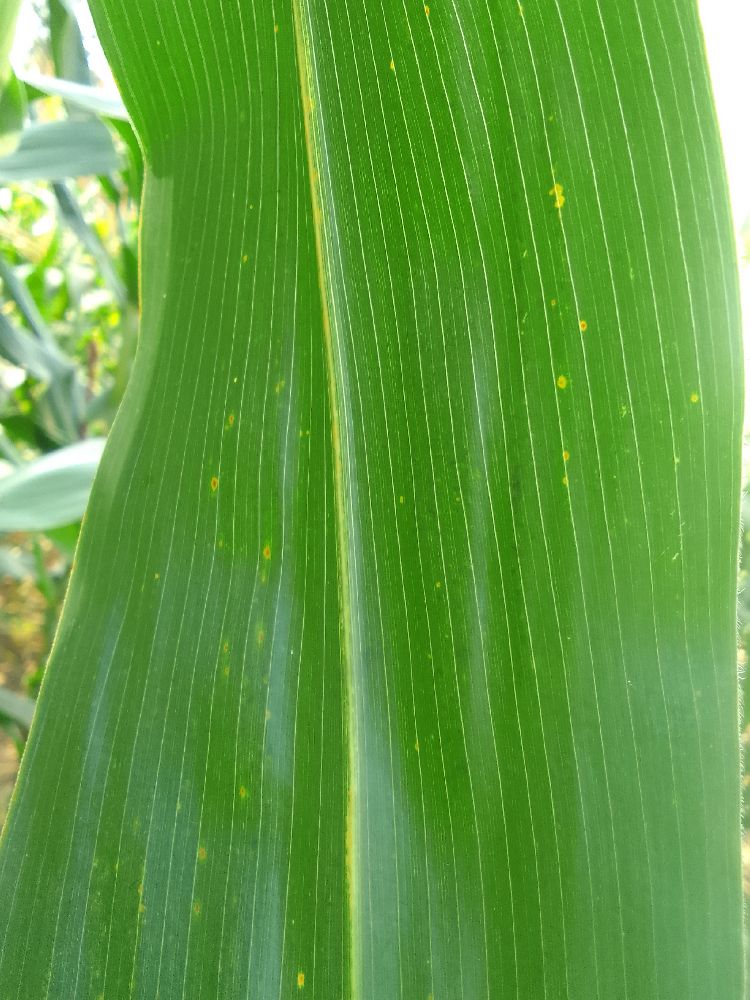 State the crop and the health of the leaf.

maize, healthy
